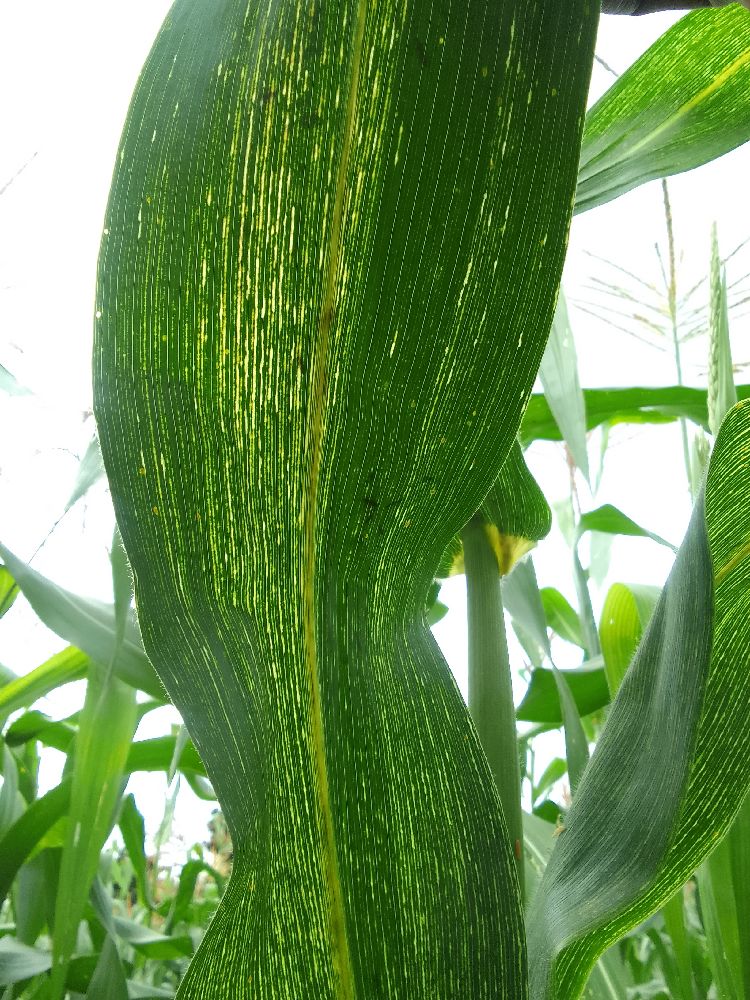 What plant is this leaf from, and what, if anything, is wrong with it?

maize, maize streak virus
